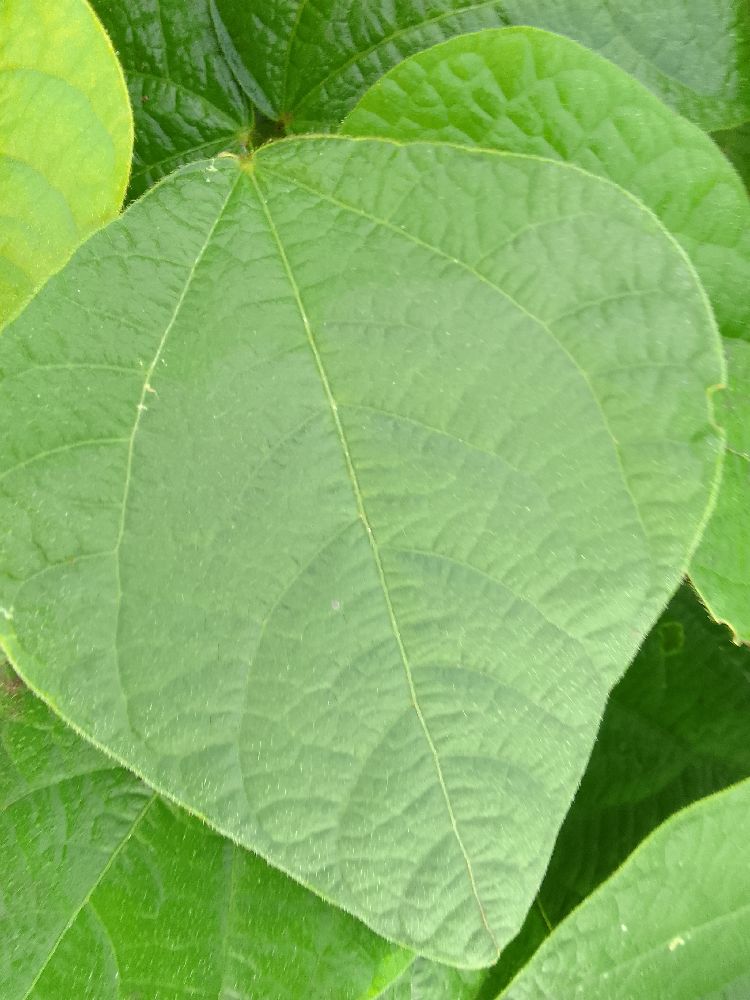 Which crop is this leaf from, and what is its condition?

common bean, healthy
